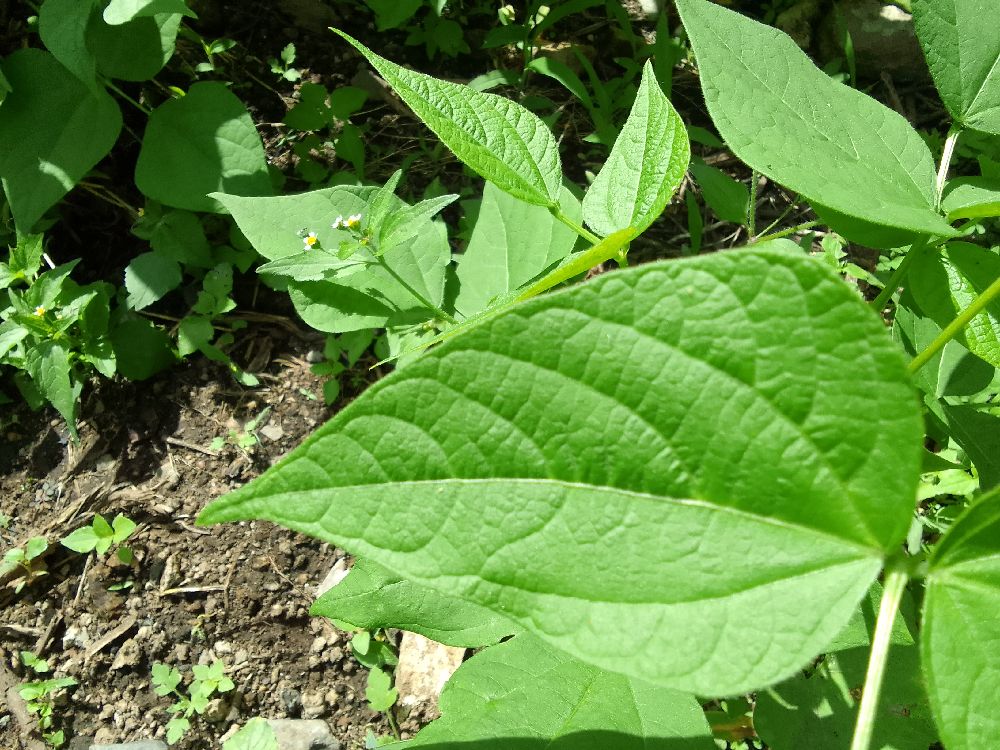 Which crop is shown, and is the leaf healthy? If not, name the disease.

common bean, healthy
